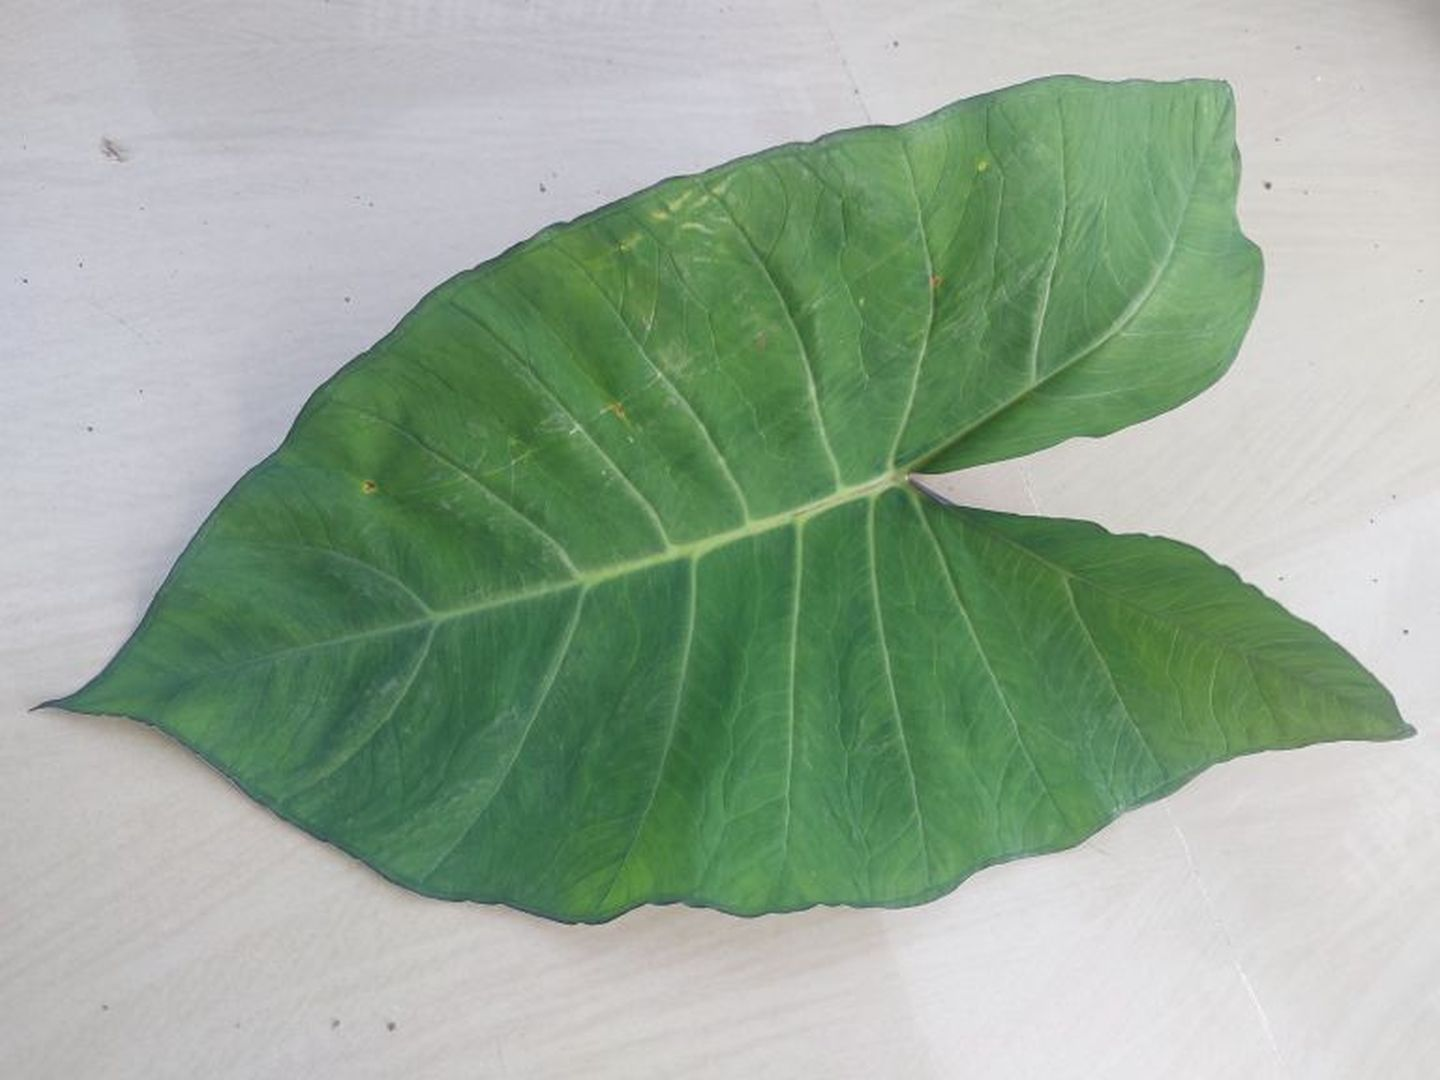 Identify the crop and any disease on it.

taro, healthy
